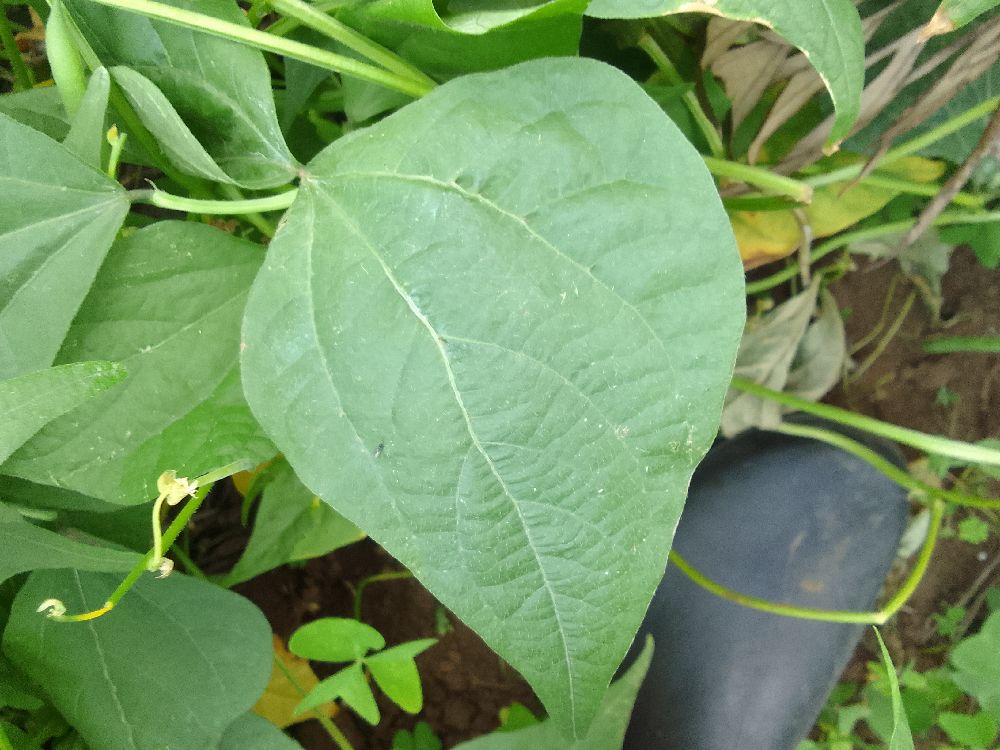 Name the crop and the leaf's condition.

common bean, healthy
